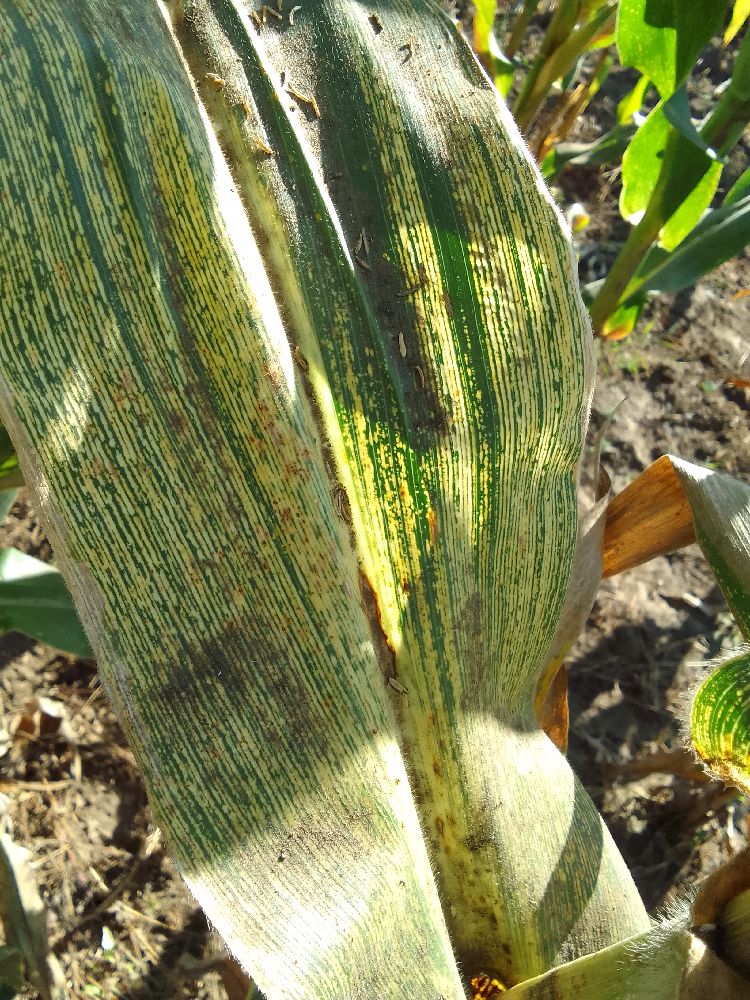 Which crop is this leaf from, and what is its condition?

maize, maize streak virus
